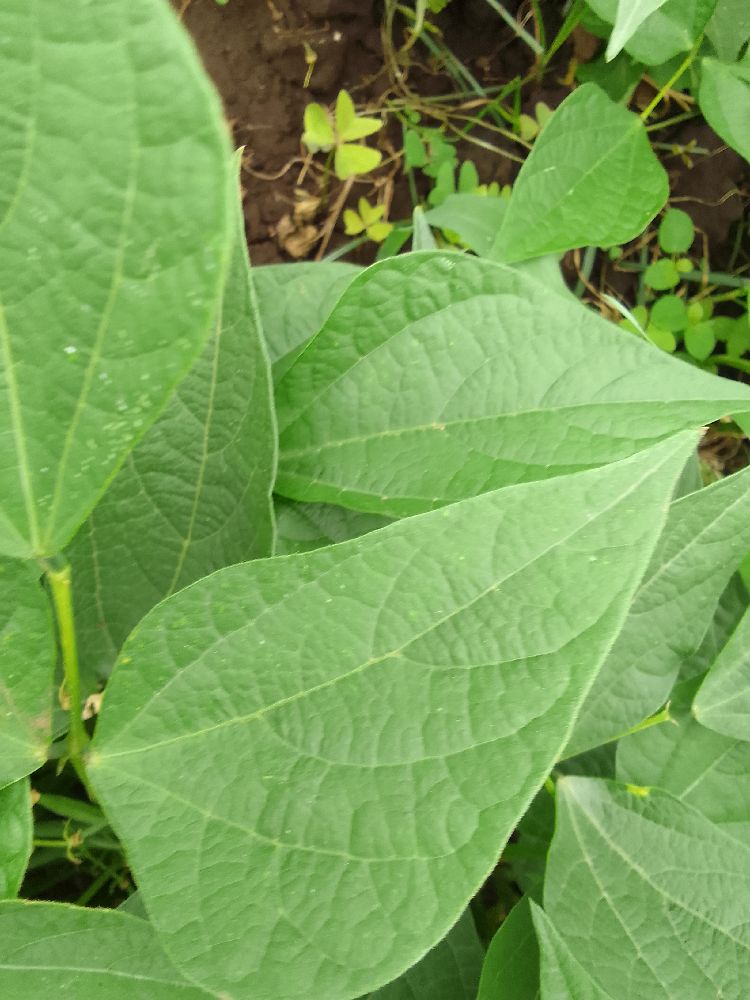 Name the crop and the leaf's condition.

common bean, healthy
